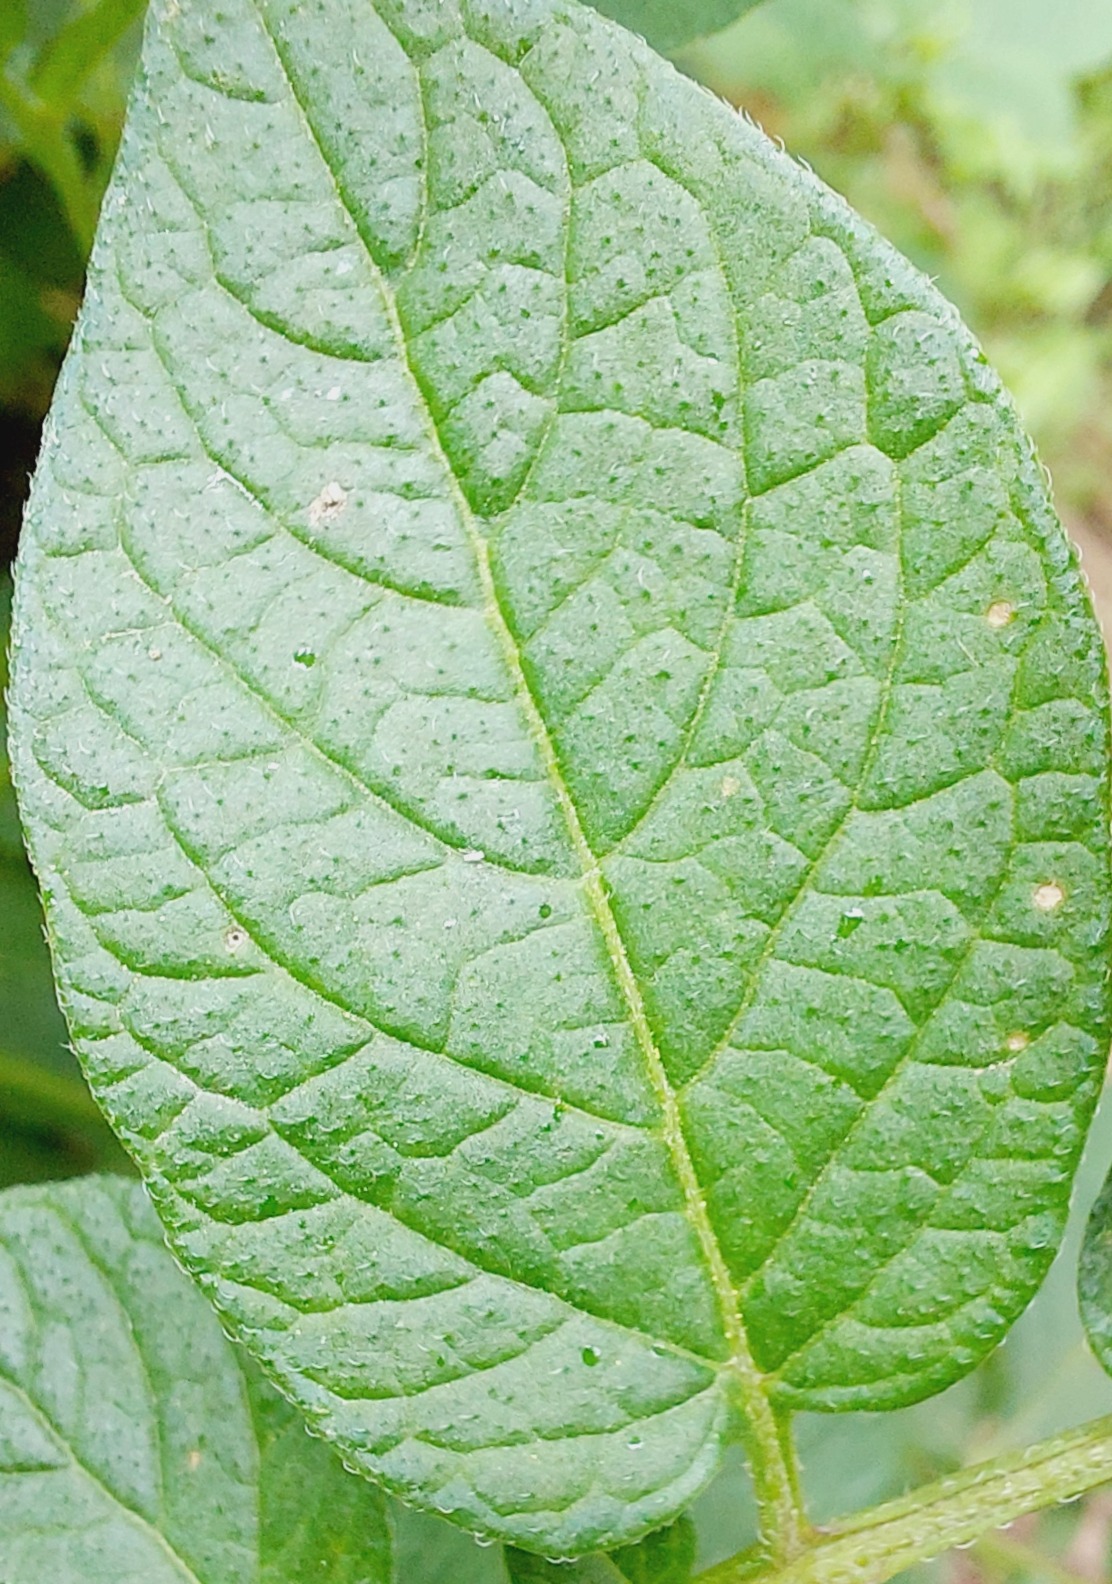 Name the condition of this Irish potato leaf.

healthy
